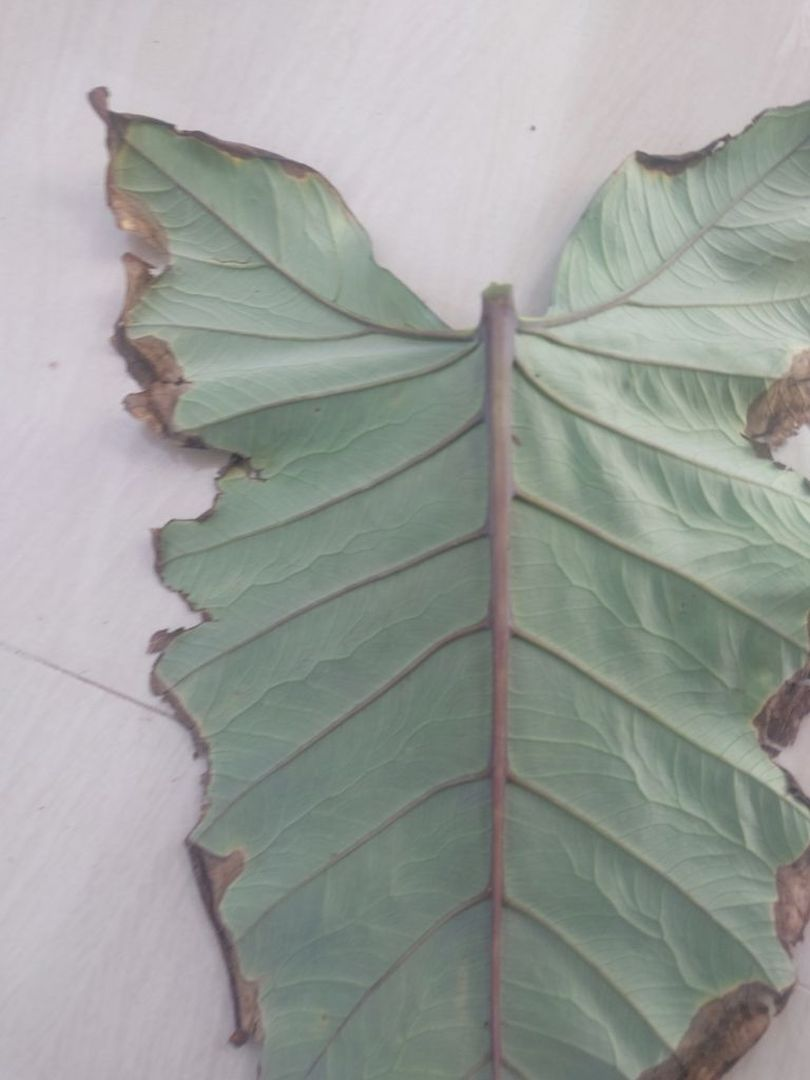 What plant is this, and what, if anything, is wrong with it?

taro, leaf blight
